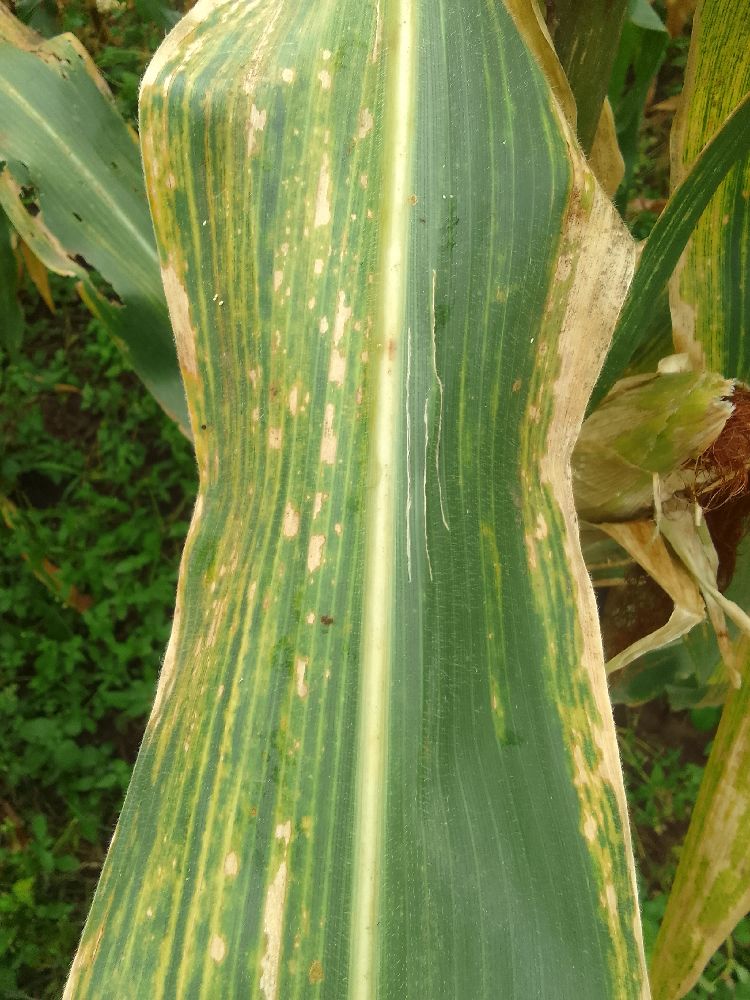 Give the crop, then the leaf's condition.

maize, maize lethal necrosis
